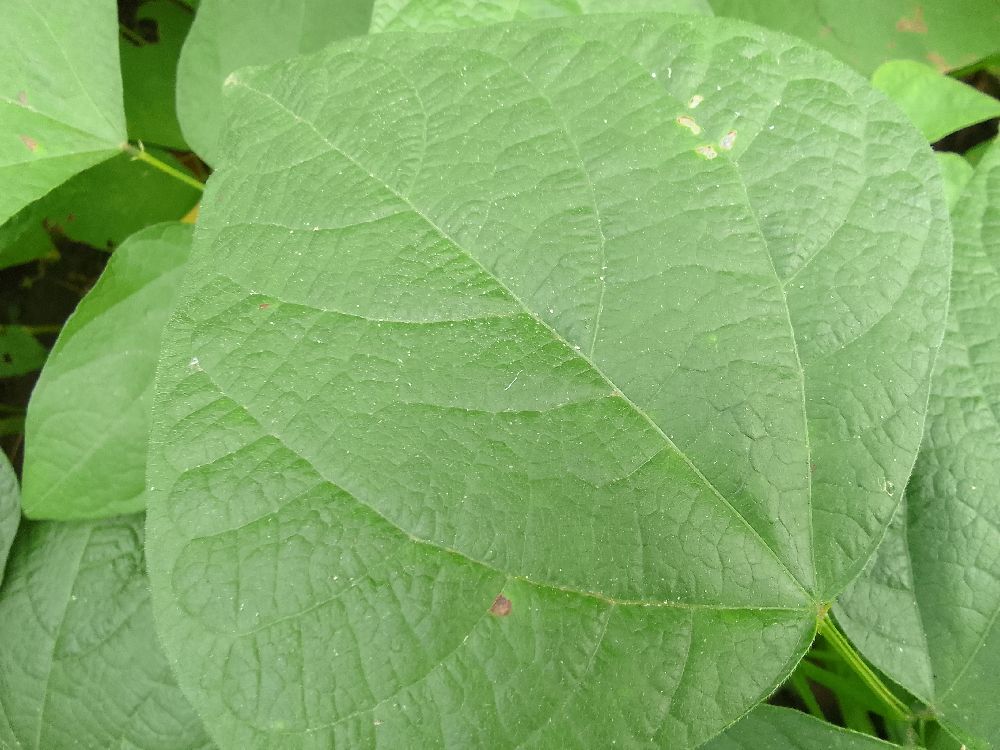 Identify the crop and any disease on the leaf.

common bean, healthy
